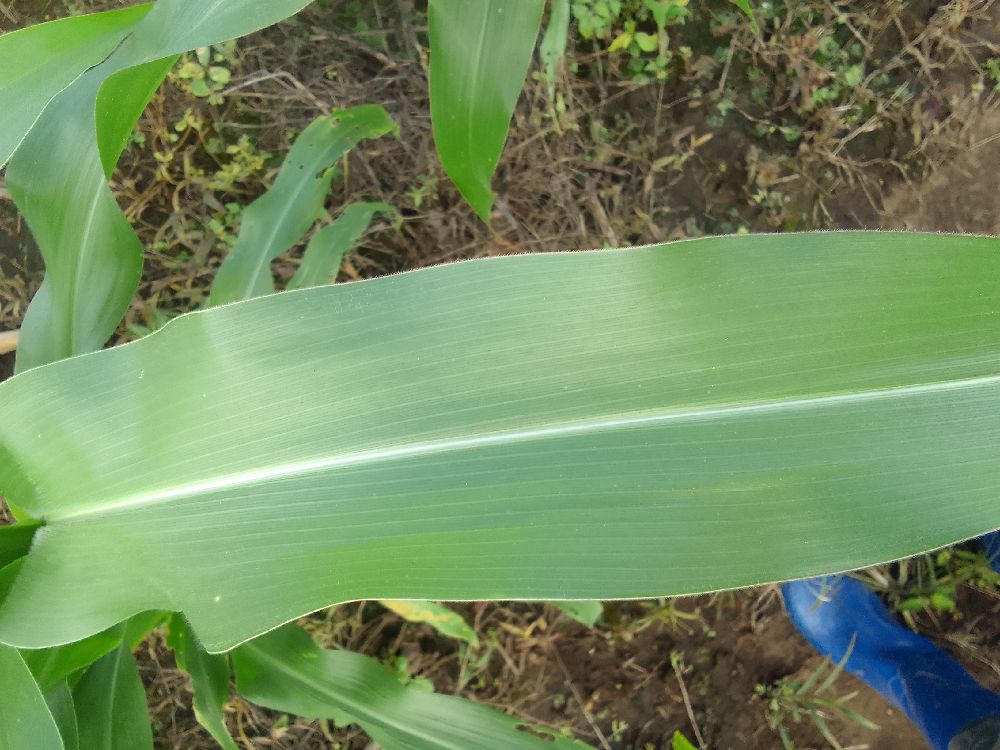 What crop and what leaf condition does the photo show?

maize, healthy
